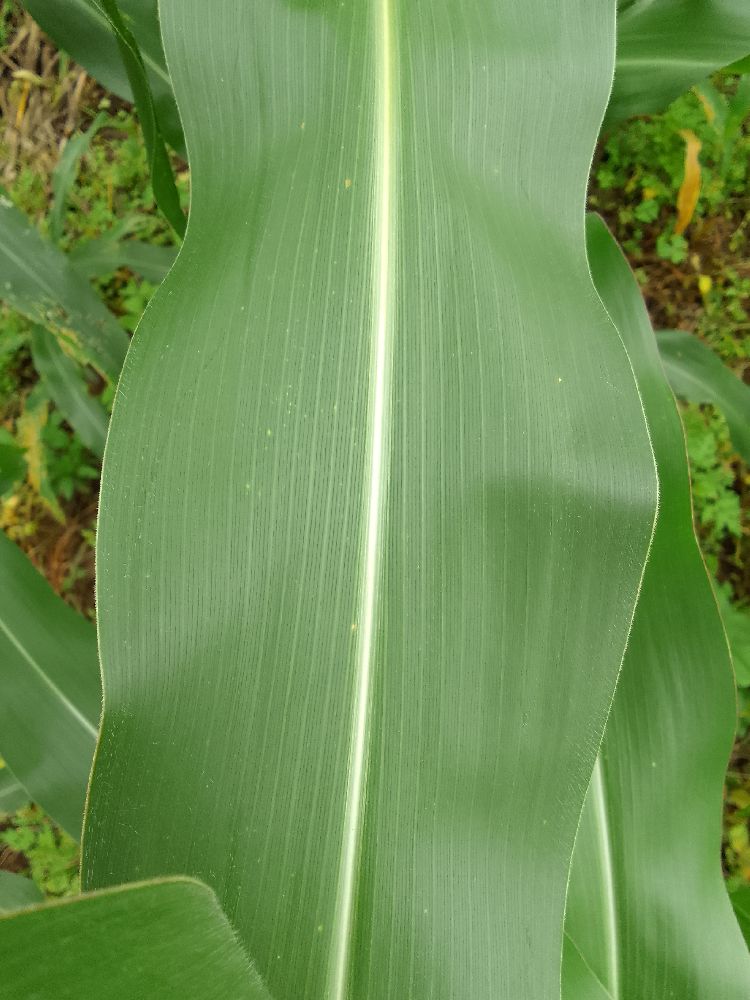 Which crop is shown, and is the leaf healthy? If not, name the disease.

maize, healthy
